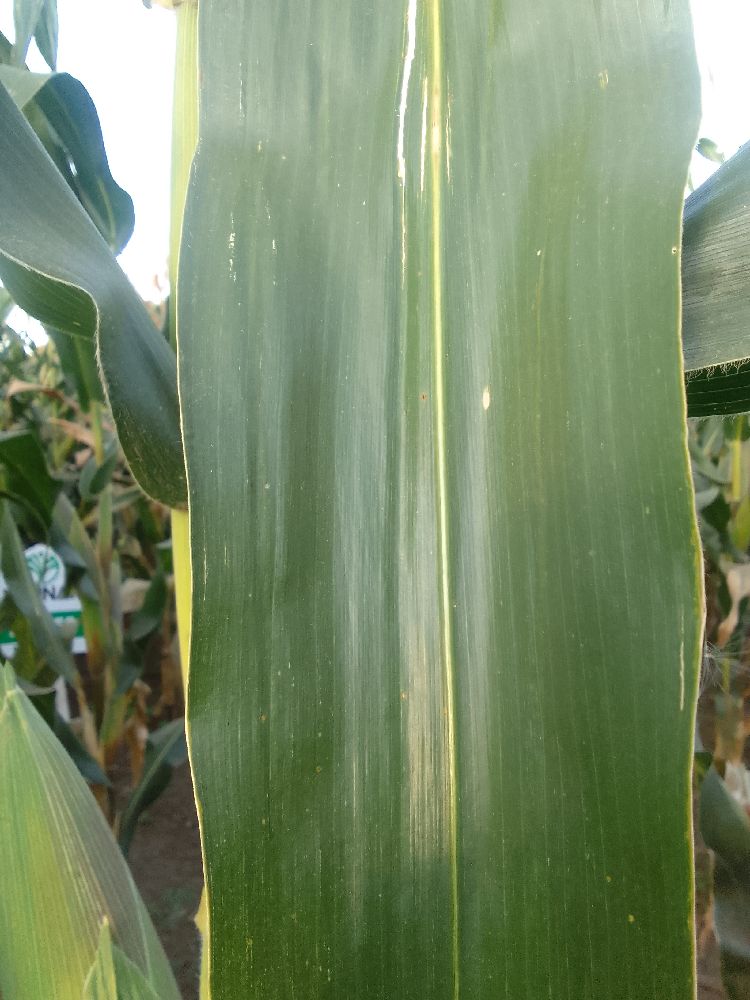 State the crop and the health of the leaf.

maize, maize lethal necrosis
